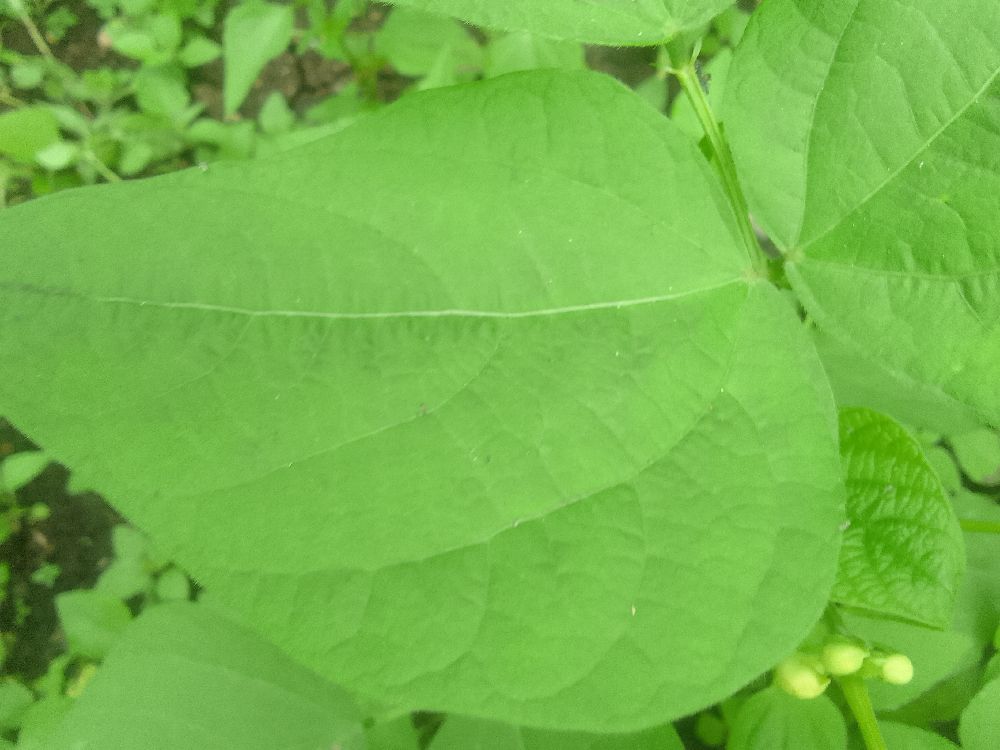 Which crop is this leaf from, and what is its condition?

common bean, healthy
